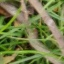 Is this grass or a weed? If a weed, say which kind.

grass
